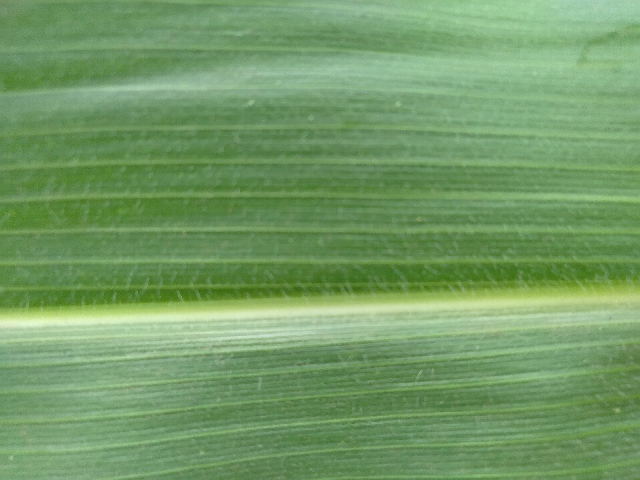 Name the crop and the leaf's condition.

maize, healthy
